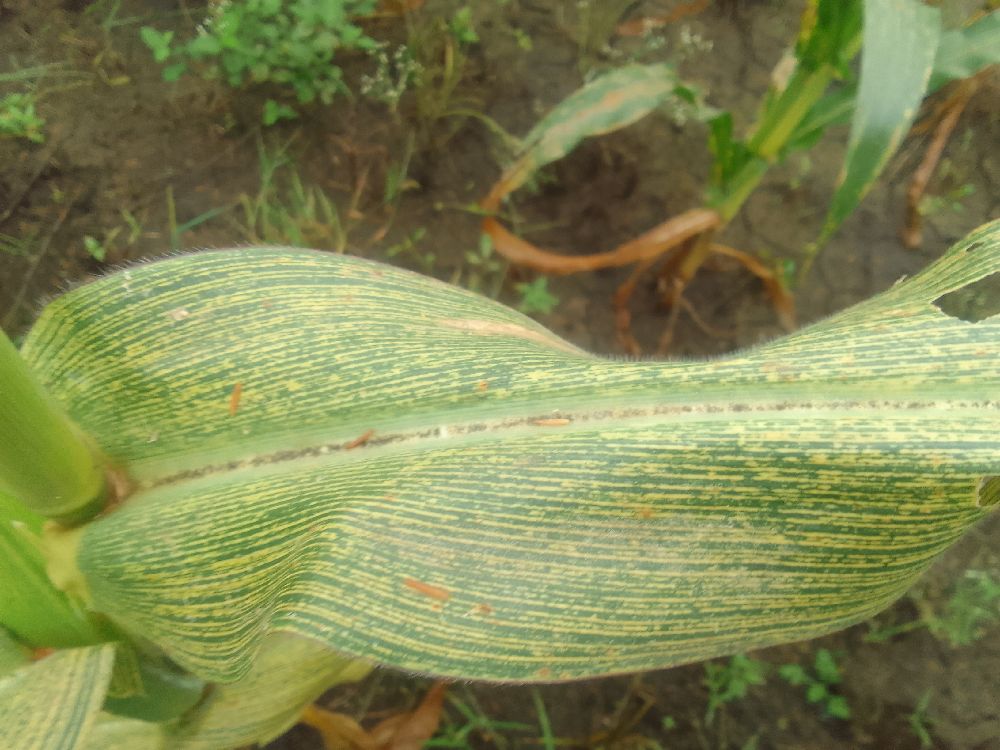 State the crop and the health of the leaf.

maize, maize streak virus
